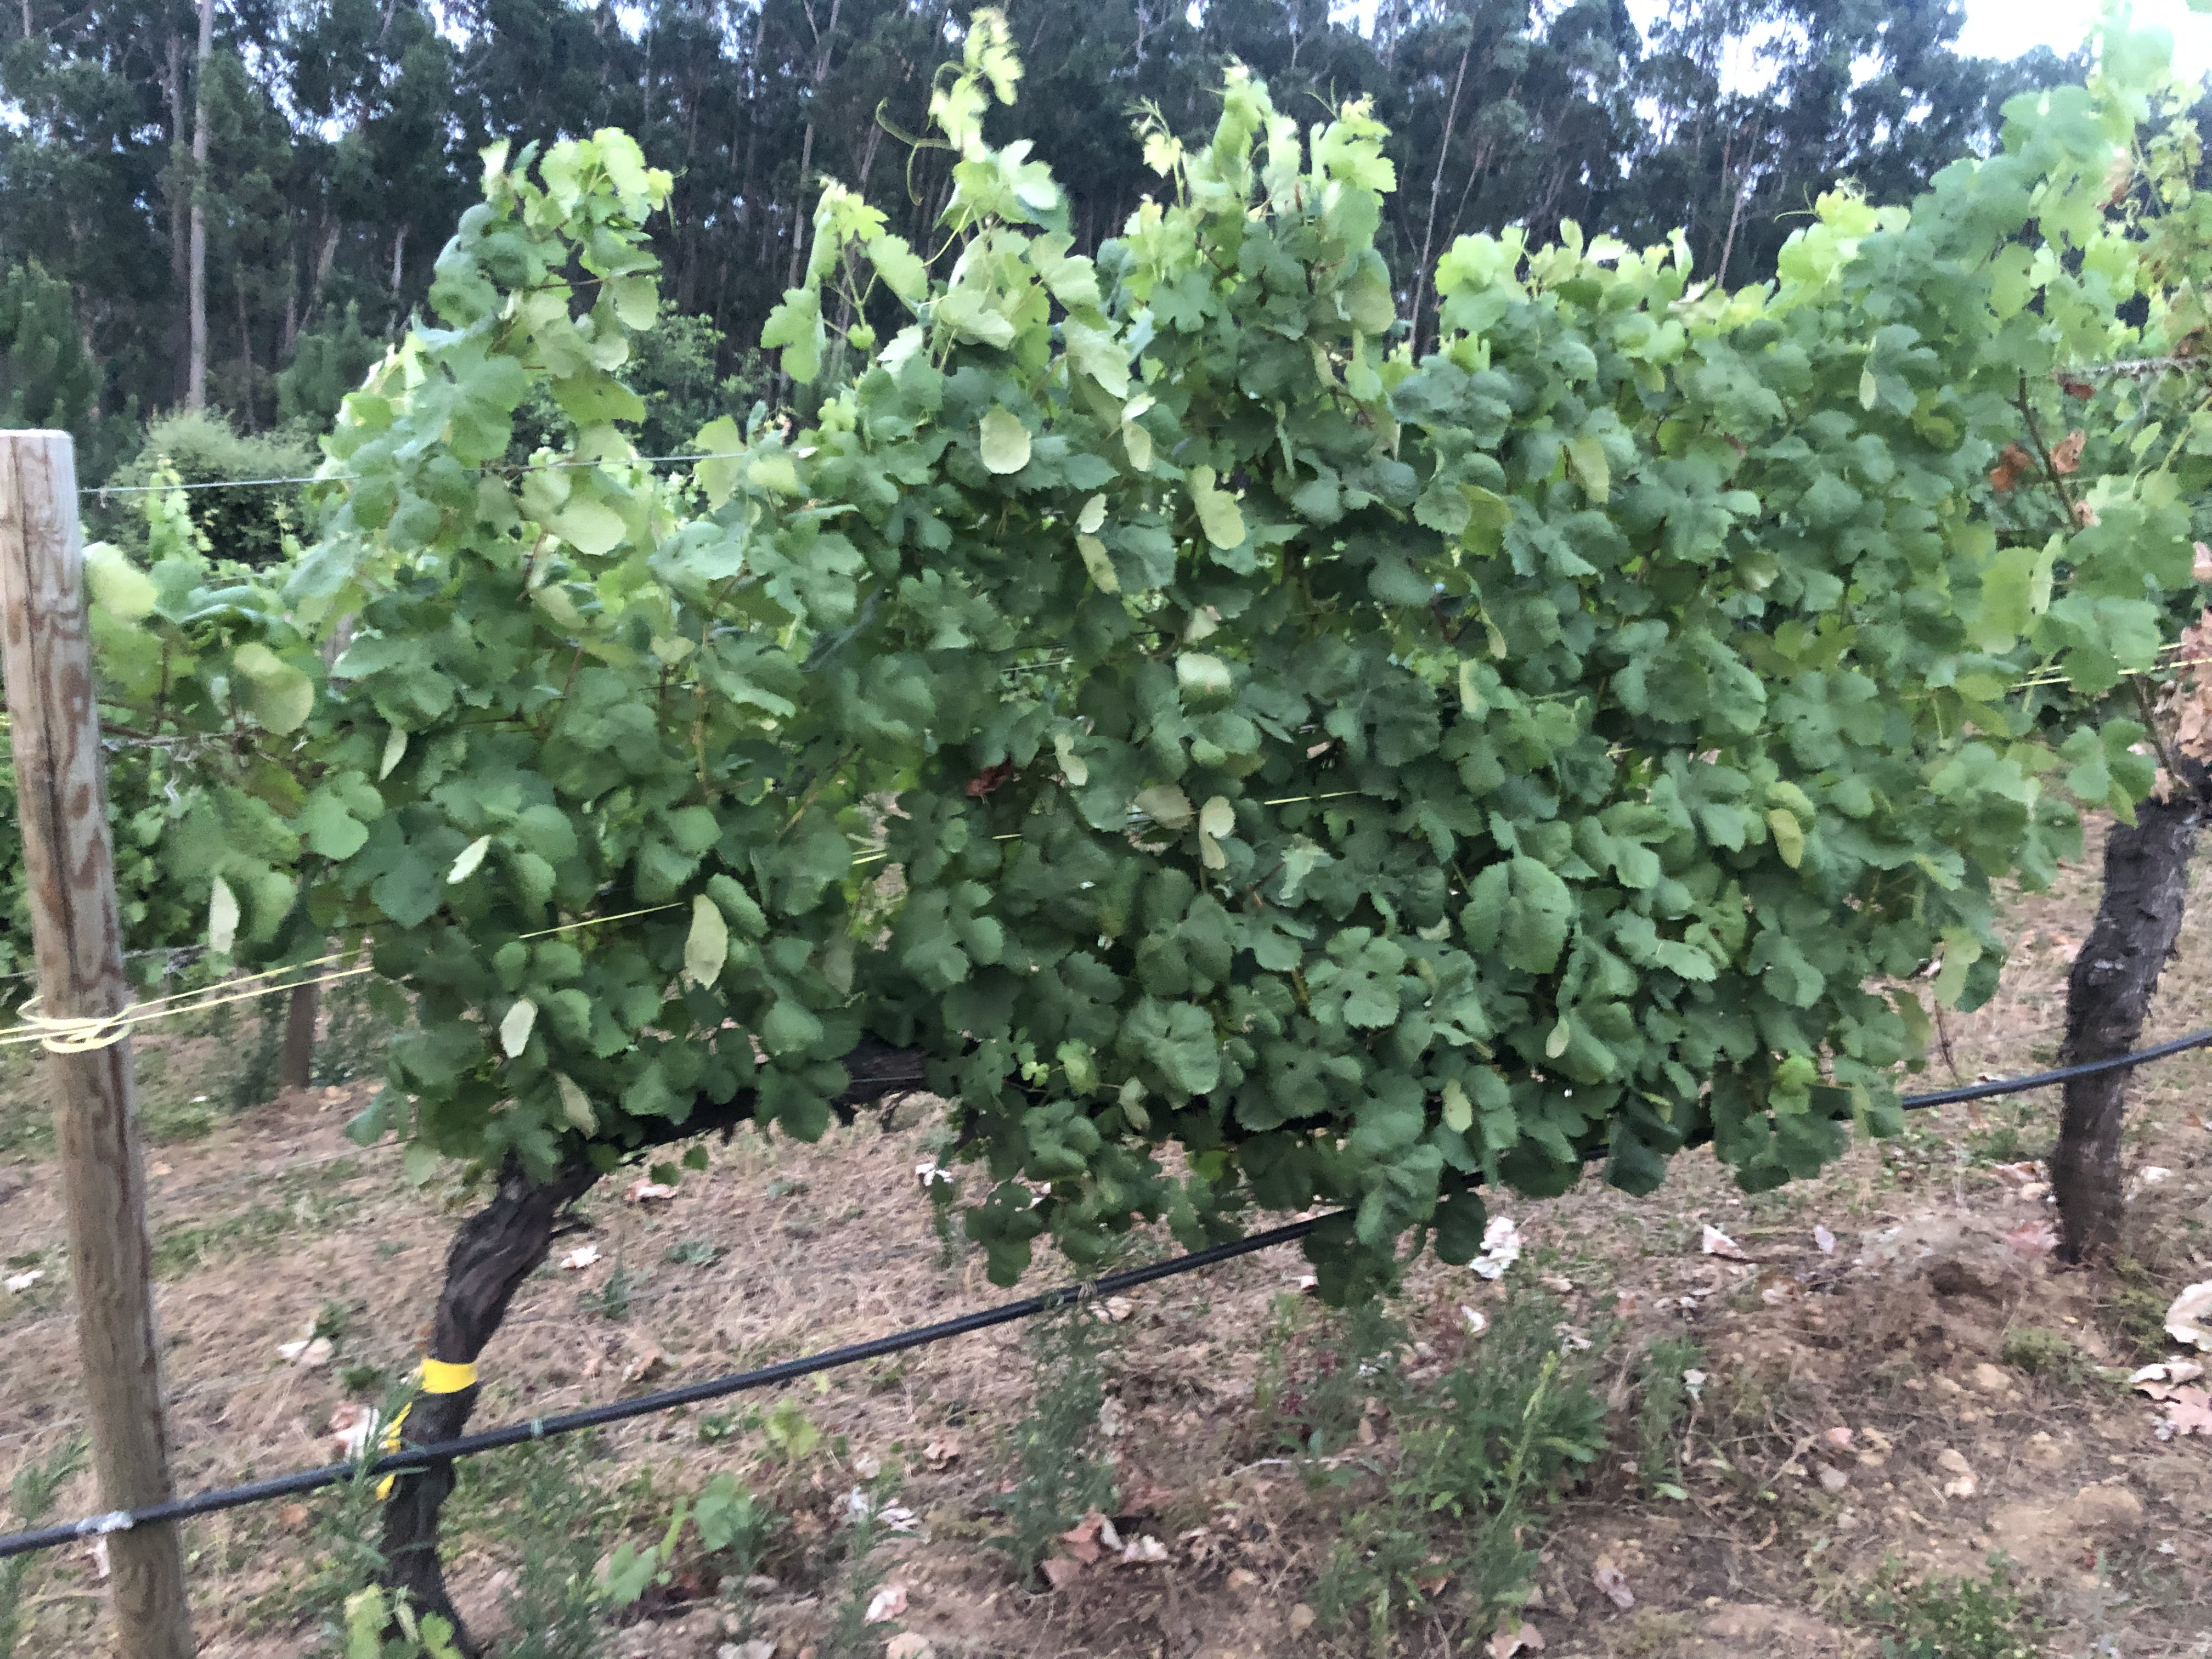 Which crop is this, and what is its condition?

grapevine, not affected by esca disease
